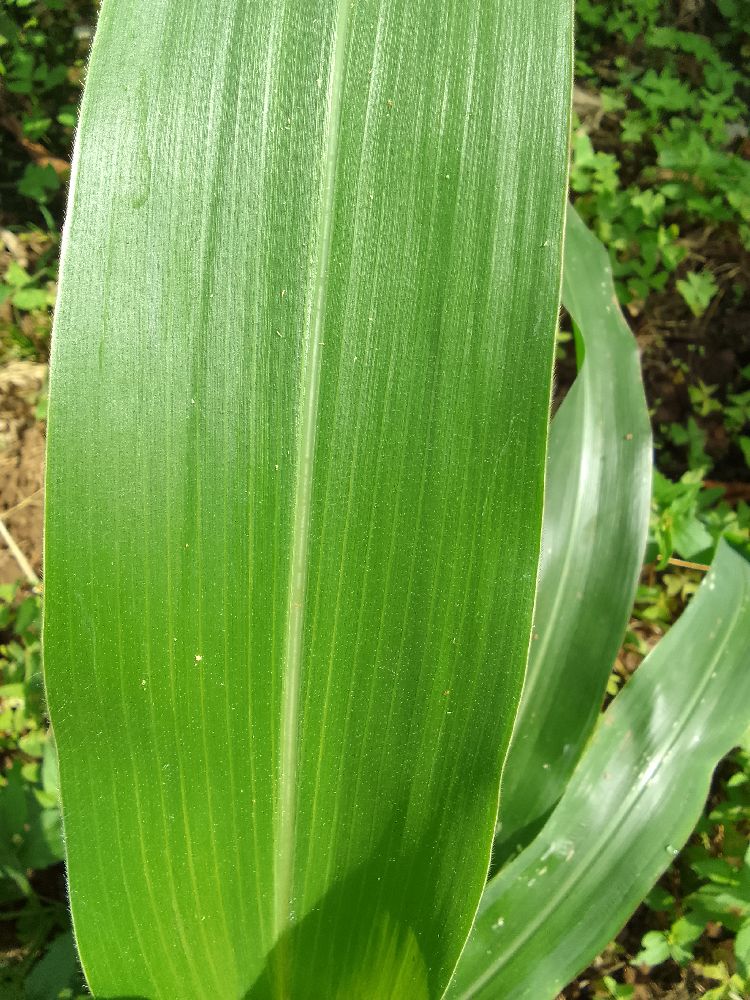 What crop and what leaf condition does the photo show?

maize, healthy
